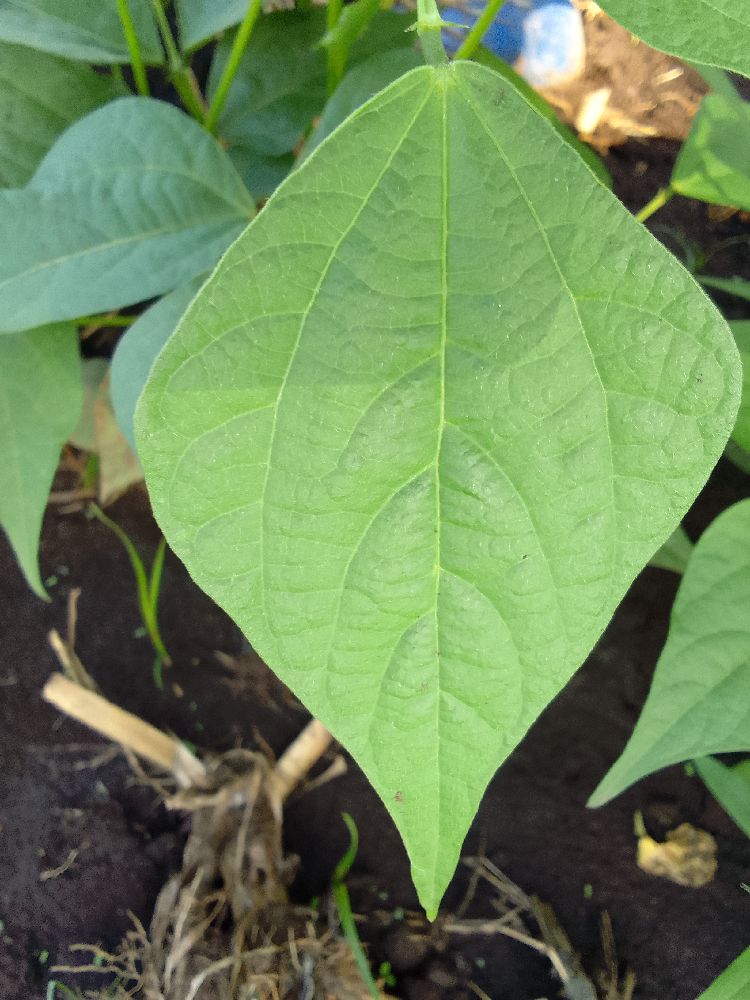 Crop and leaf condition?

common bean, healthy
